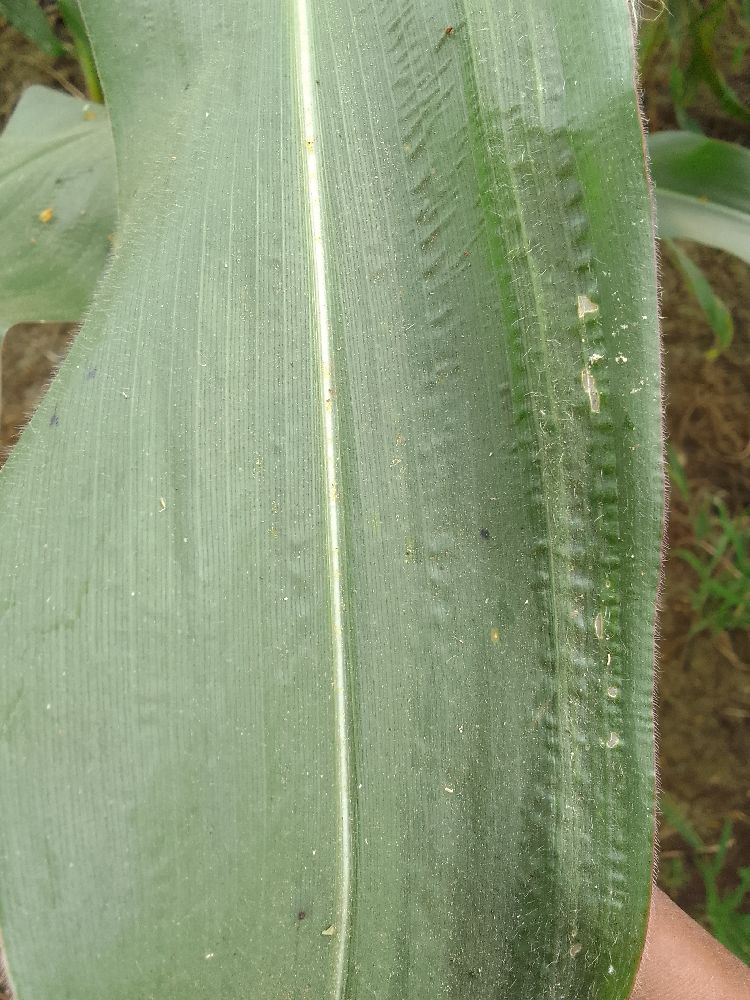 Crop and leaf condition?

maize, healthy
